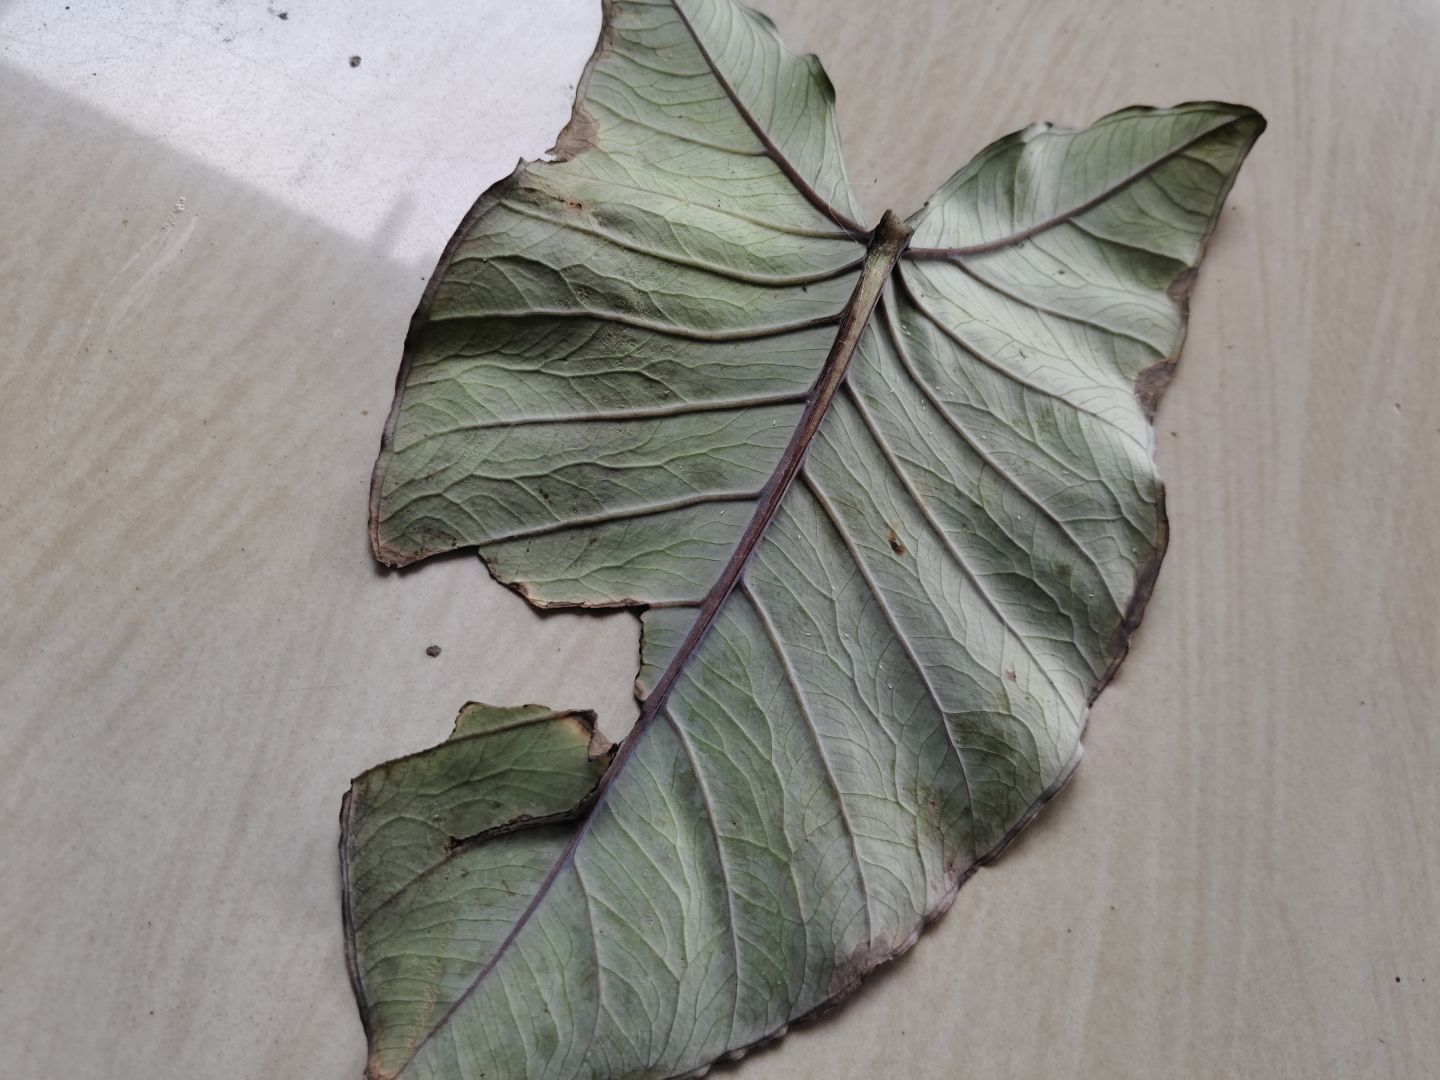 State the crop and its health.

taro, leaf blight
